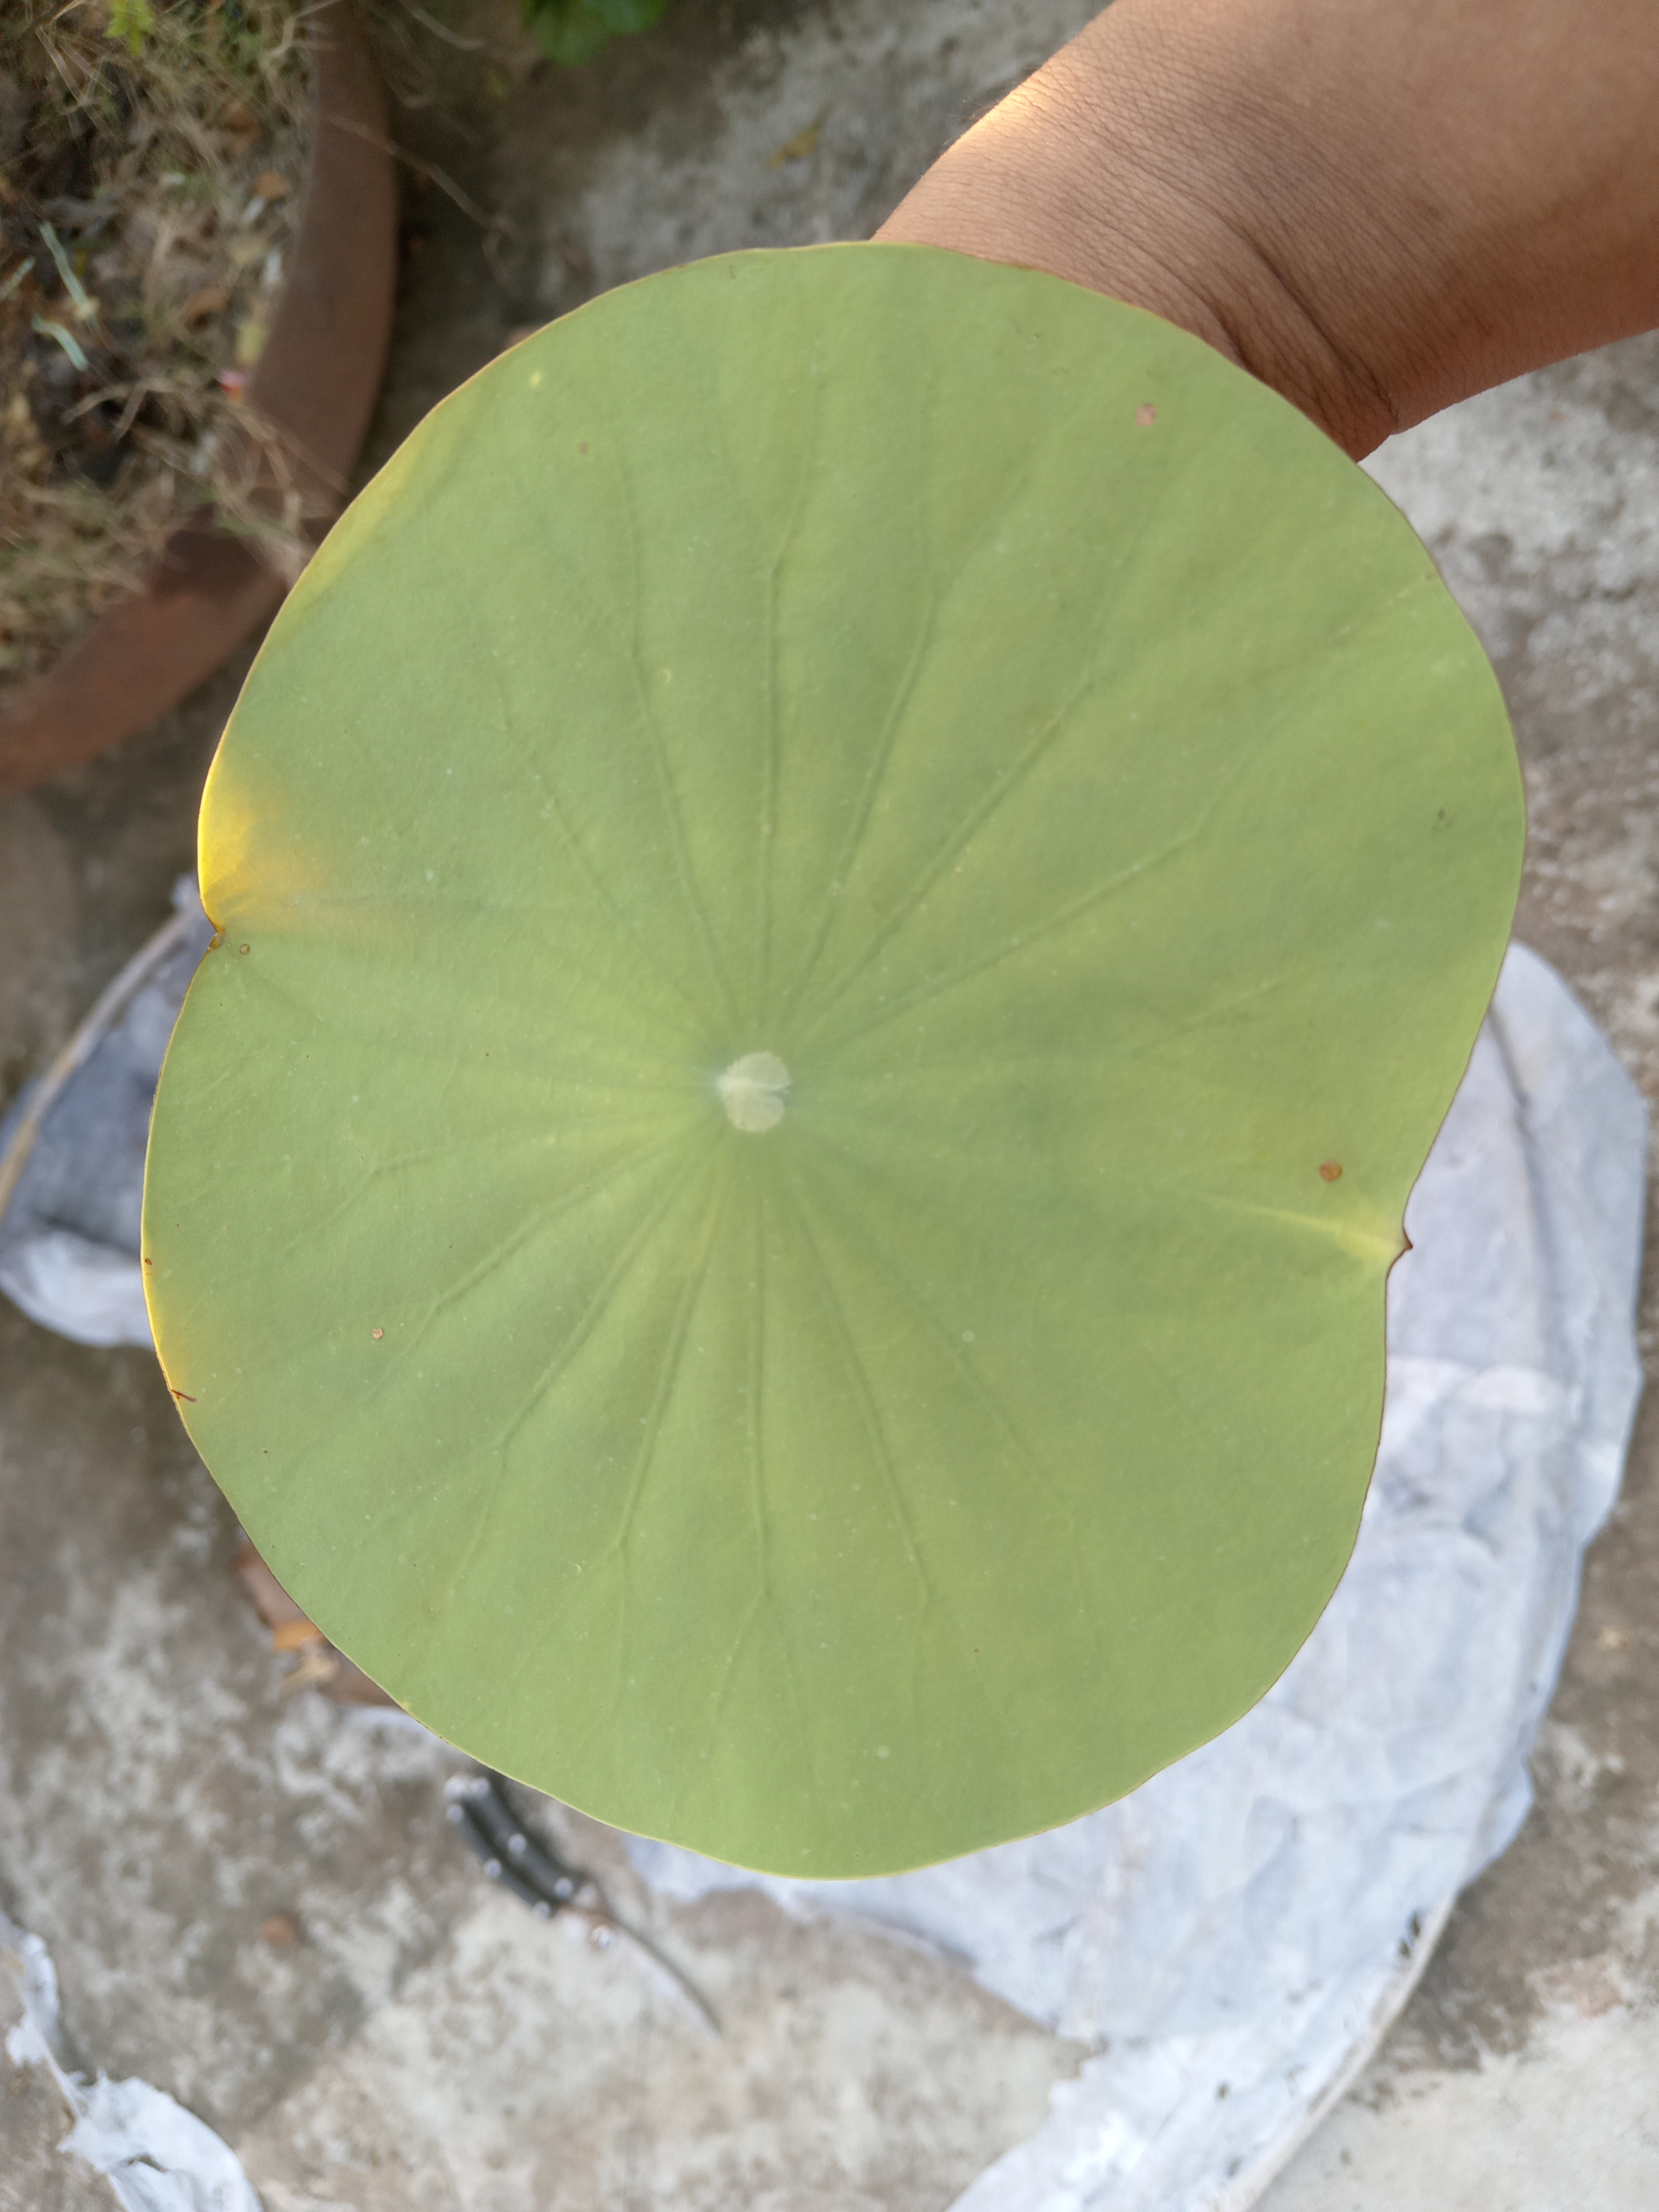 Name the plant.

lotus
